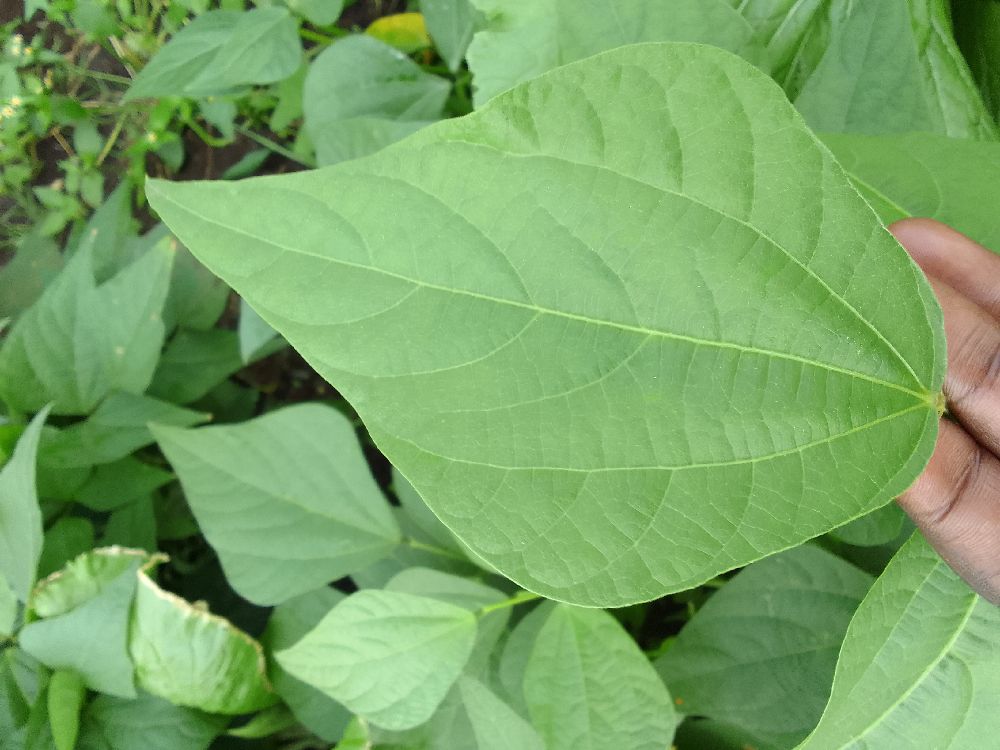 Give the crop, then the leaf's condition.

common bean, healthy
